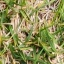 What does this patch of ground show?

grass
